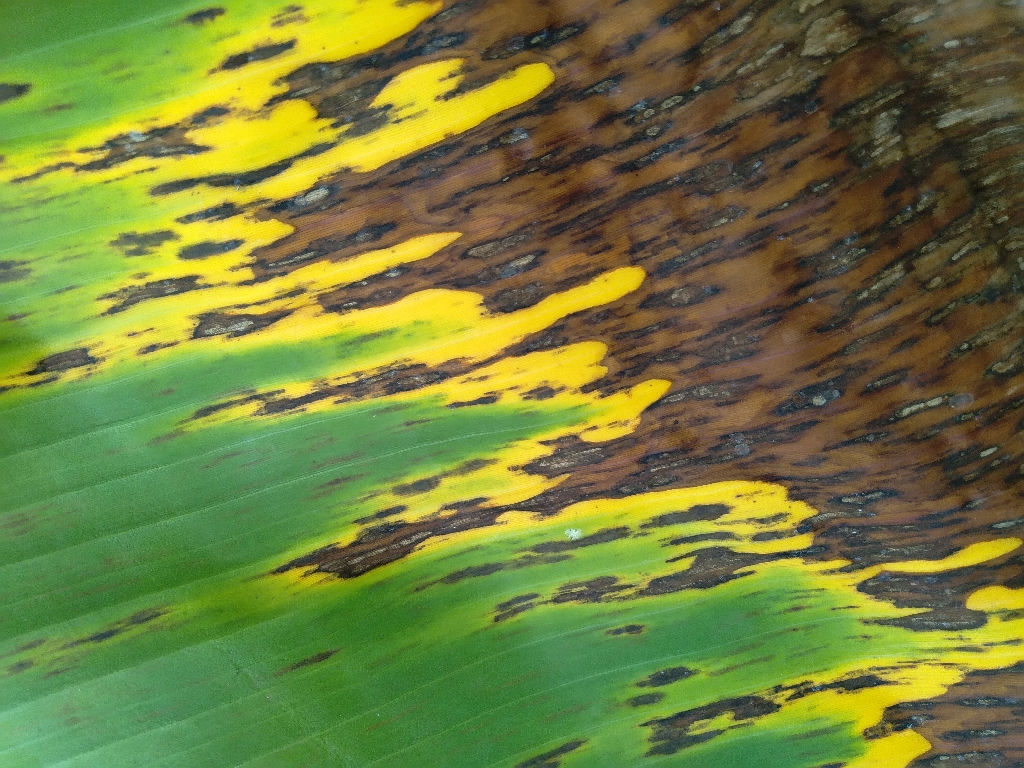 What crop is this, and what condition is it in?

banana, black sigatoka
